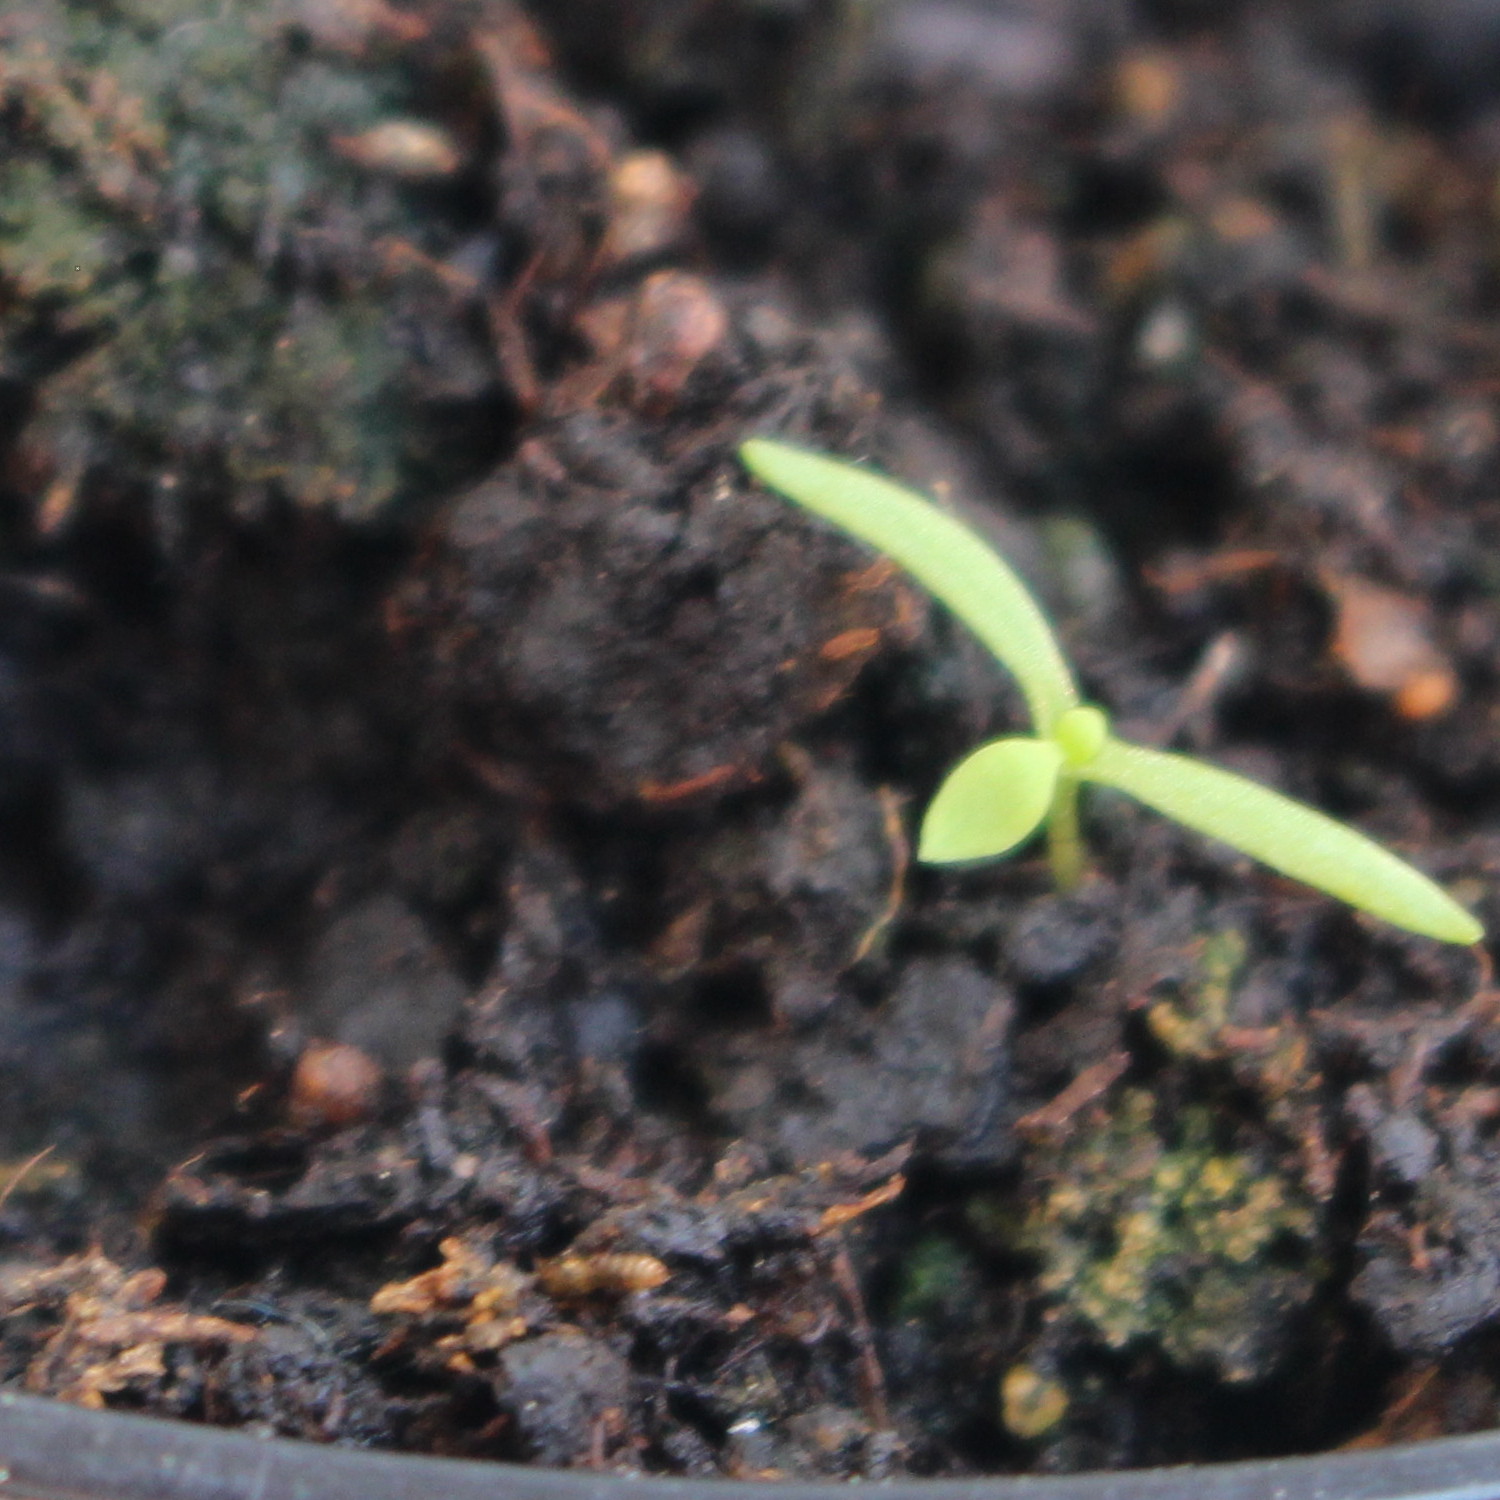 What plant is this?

Papaver rhoeas
